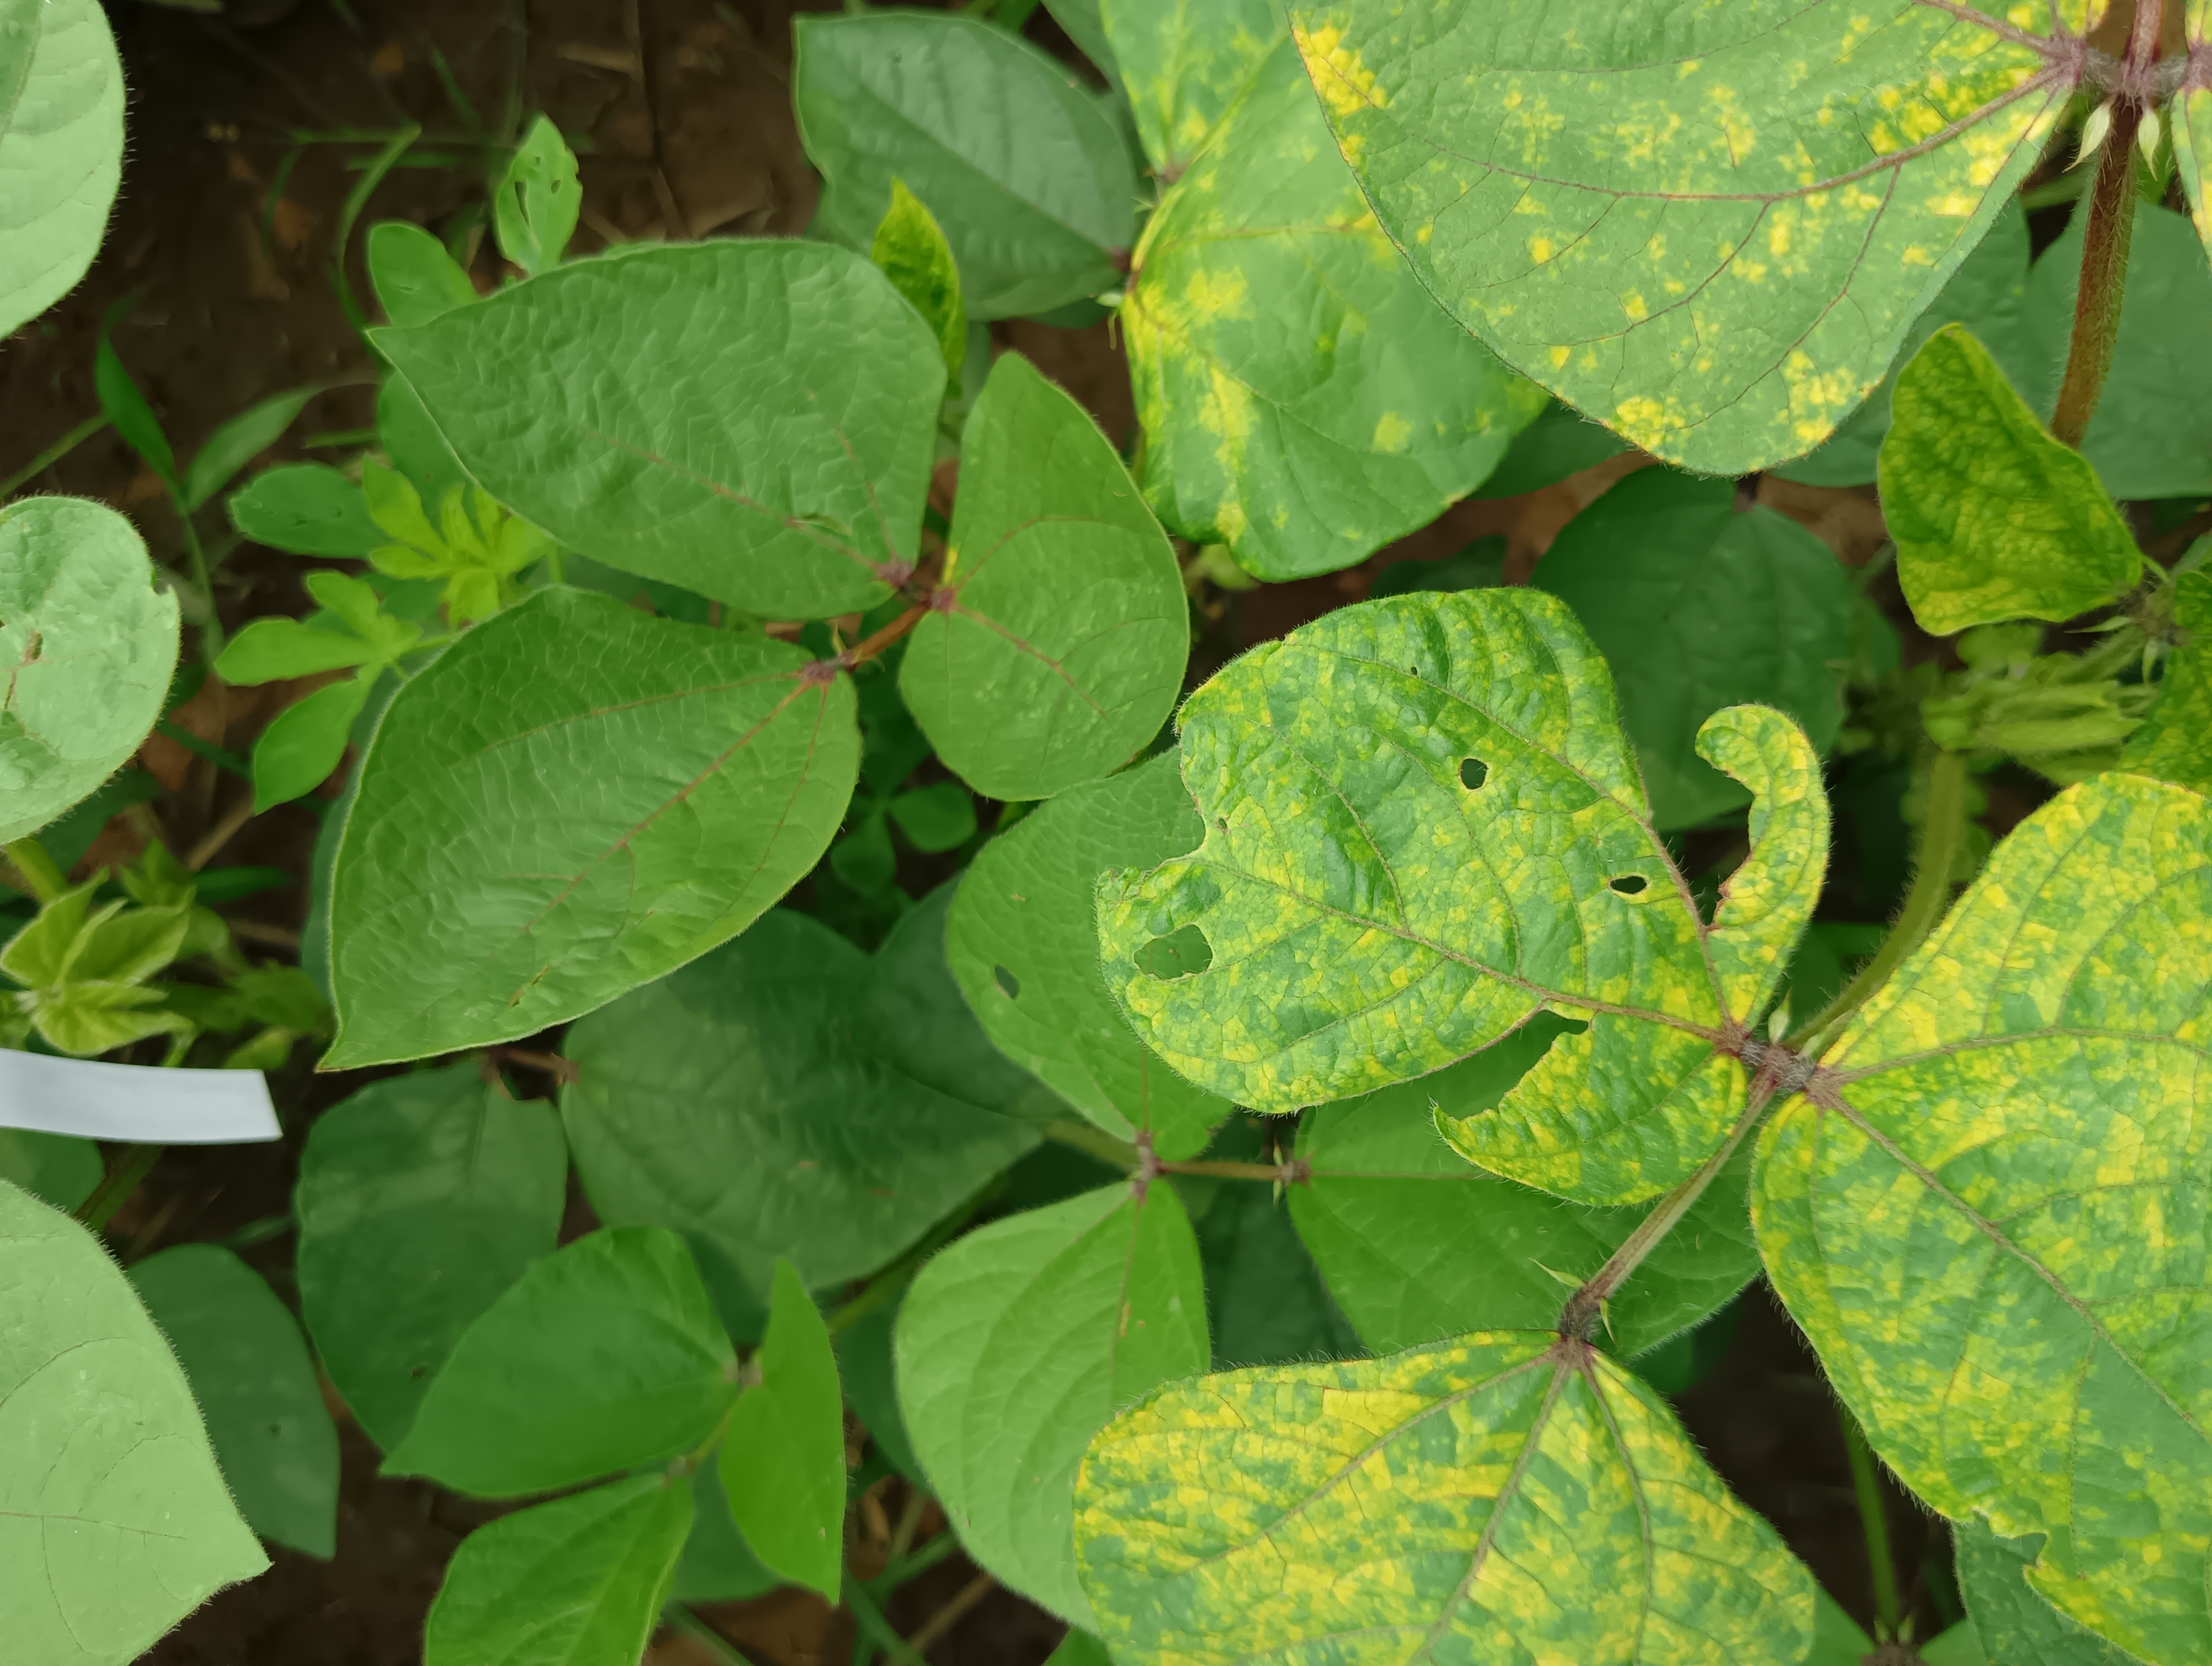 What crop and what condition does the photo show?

mungbean, yellow mosaic
